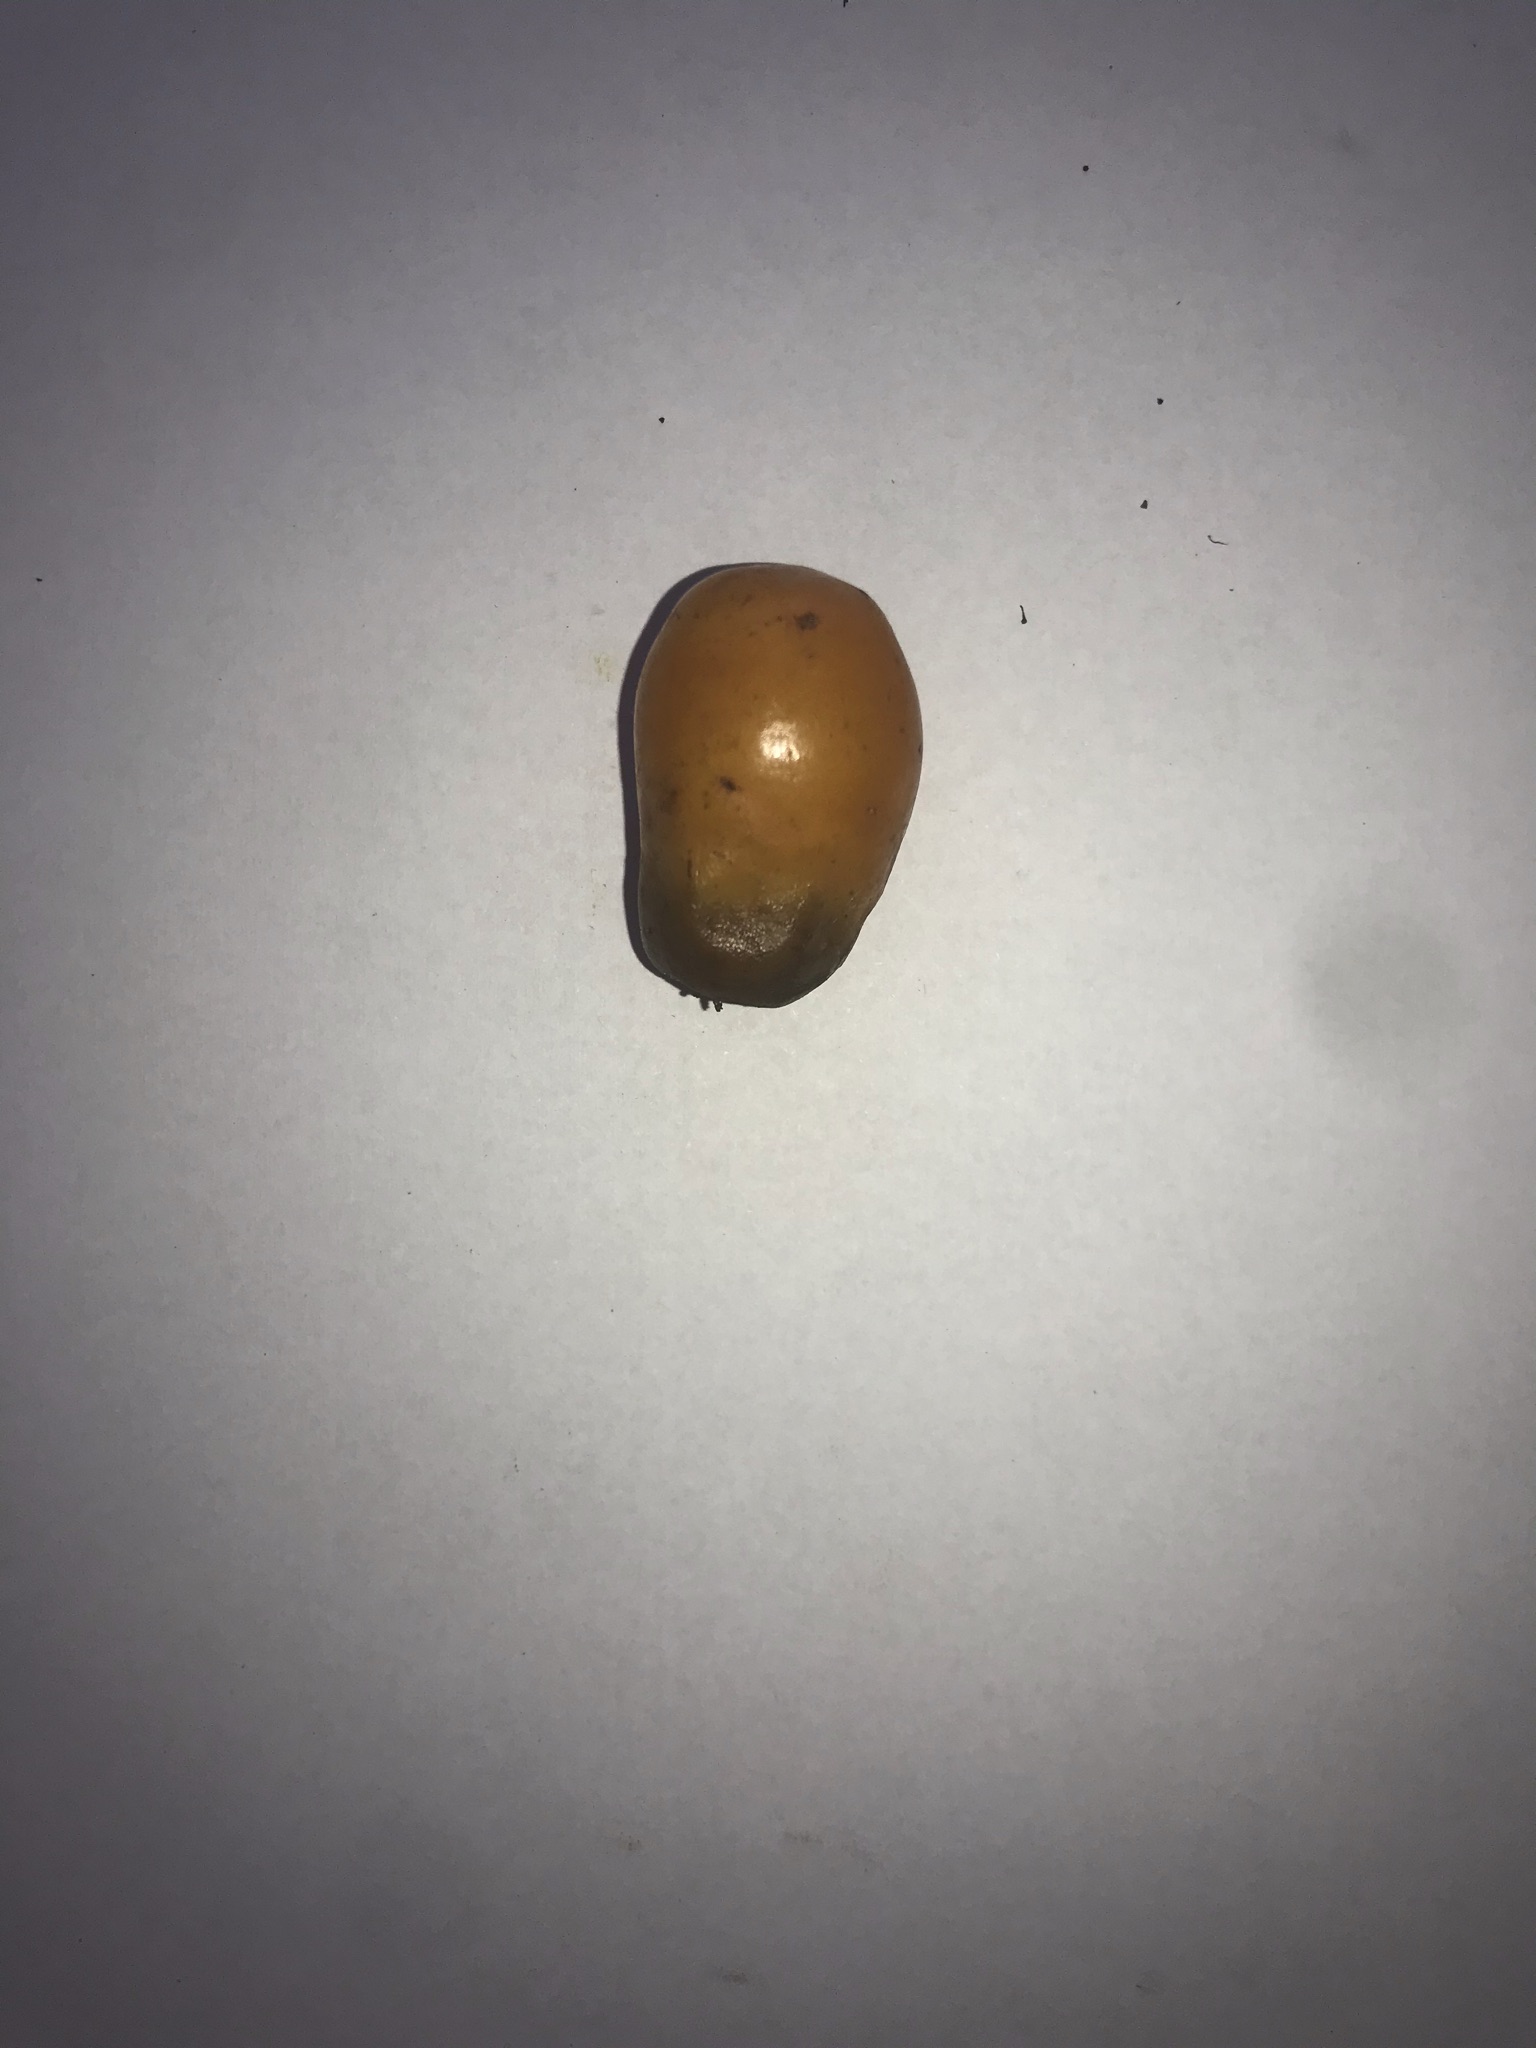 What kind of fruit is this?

siriguela
